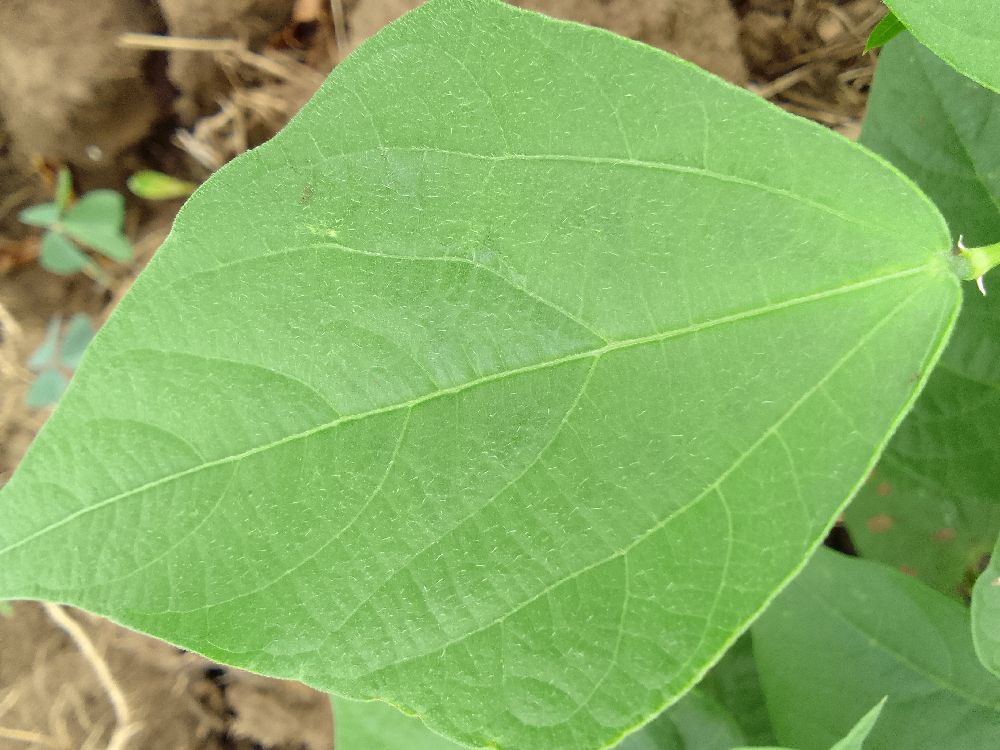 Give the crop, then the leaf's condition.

common bean, healthy
